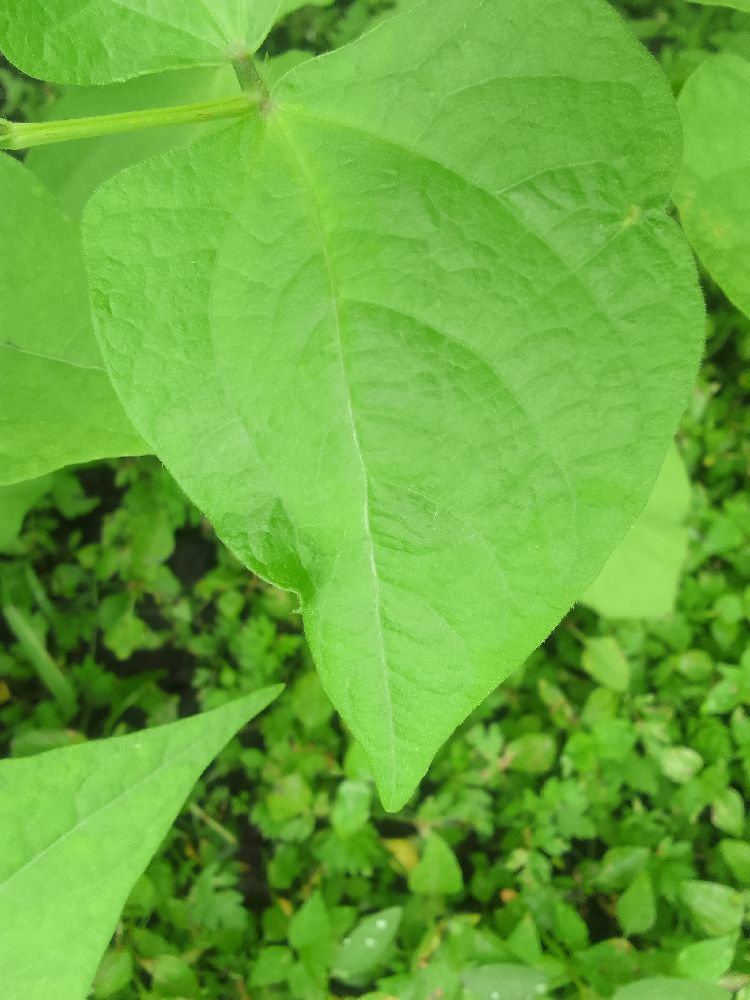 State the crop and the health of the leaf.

common bean, healthy
